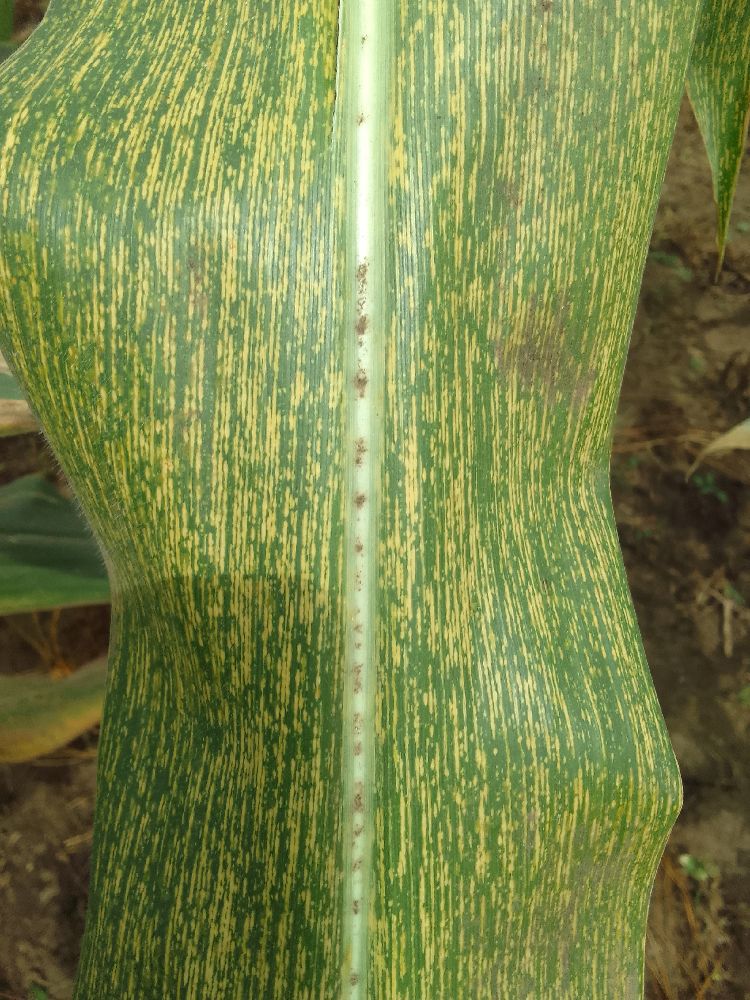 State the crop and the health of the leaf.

maize, maize streak virus
